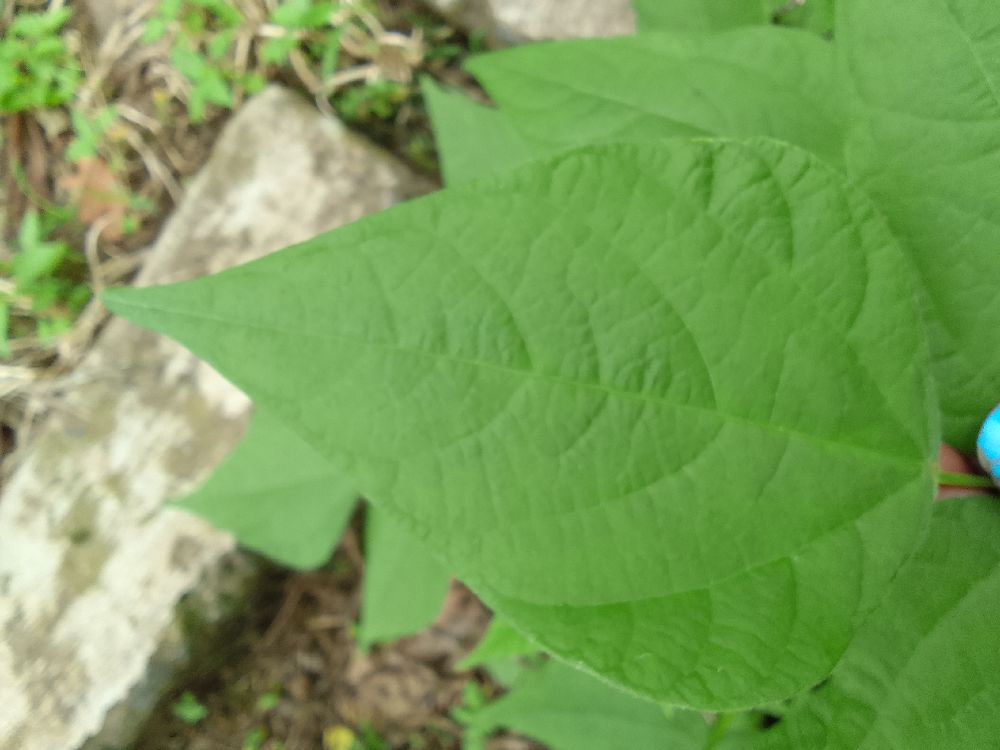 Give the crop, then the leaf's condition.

common bean, healthy
